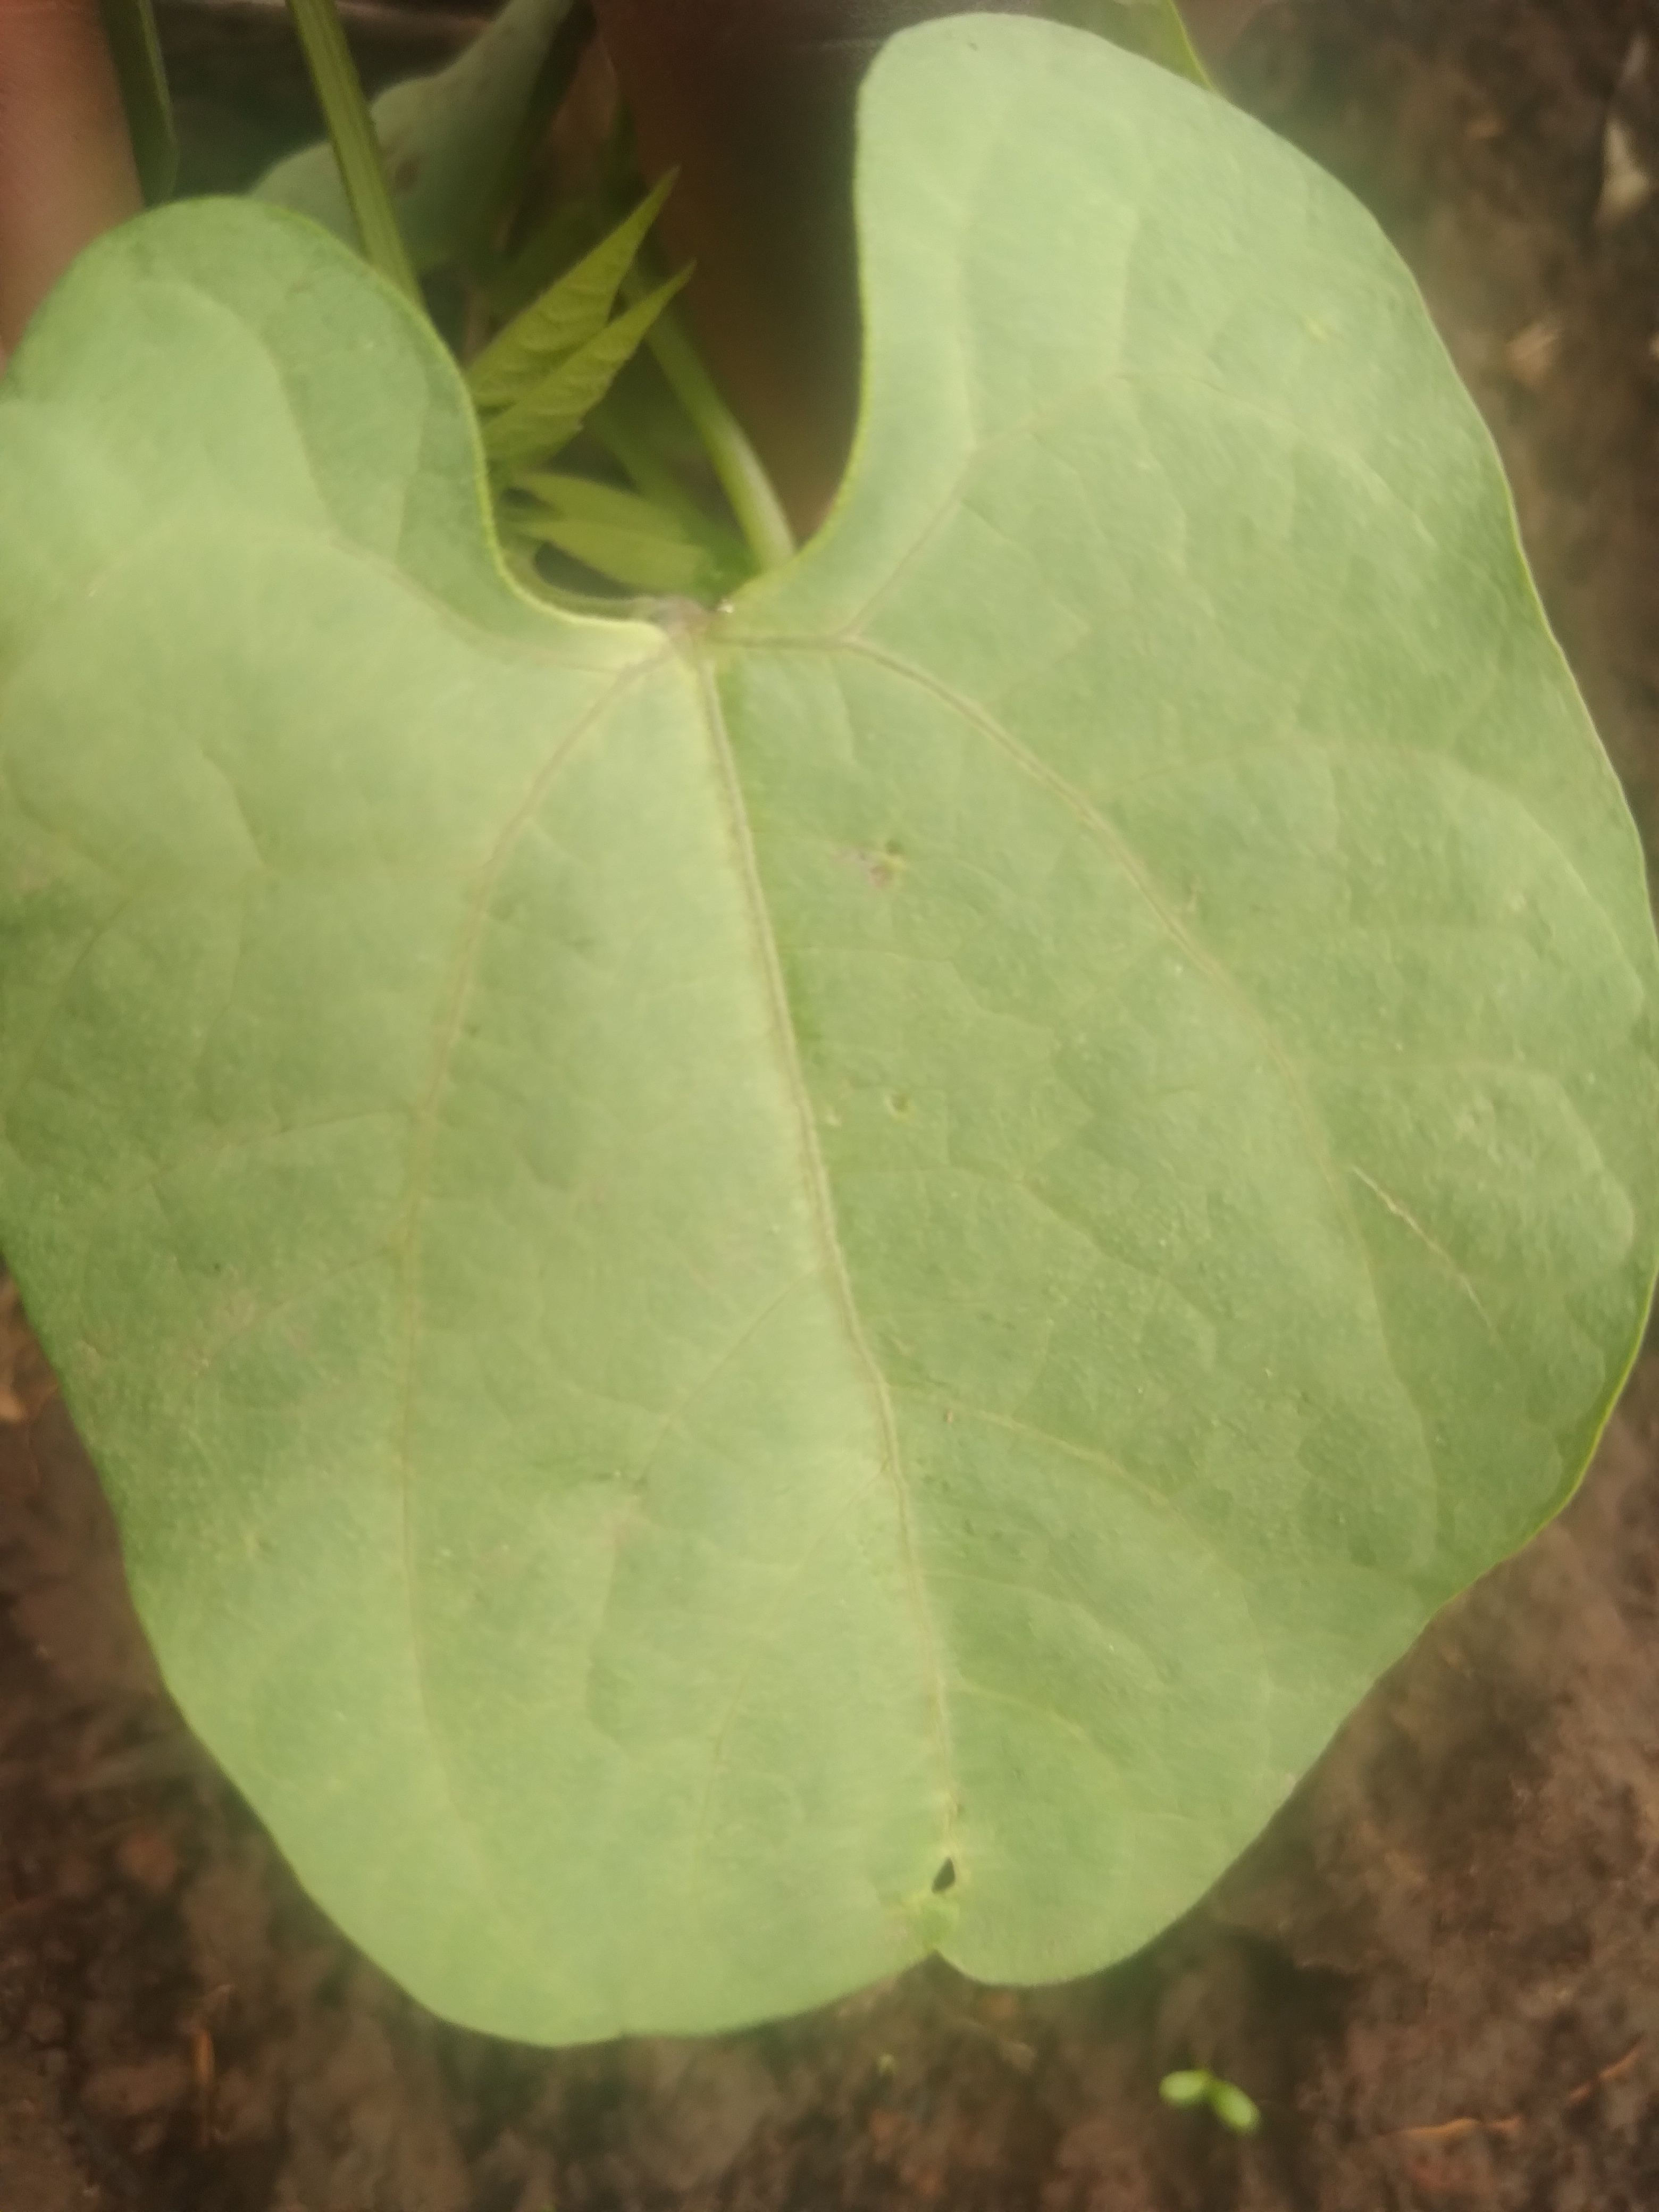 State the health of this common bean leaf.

healthy
